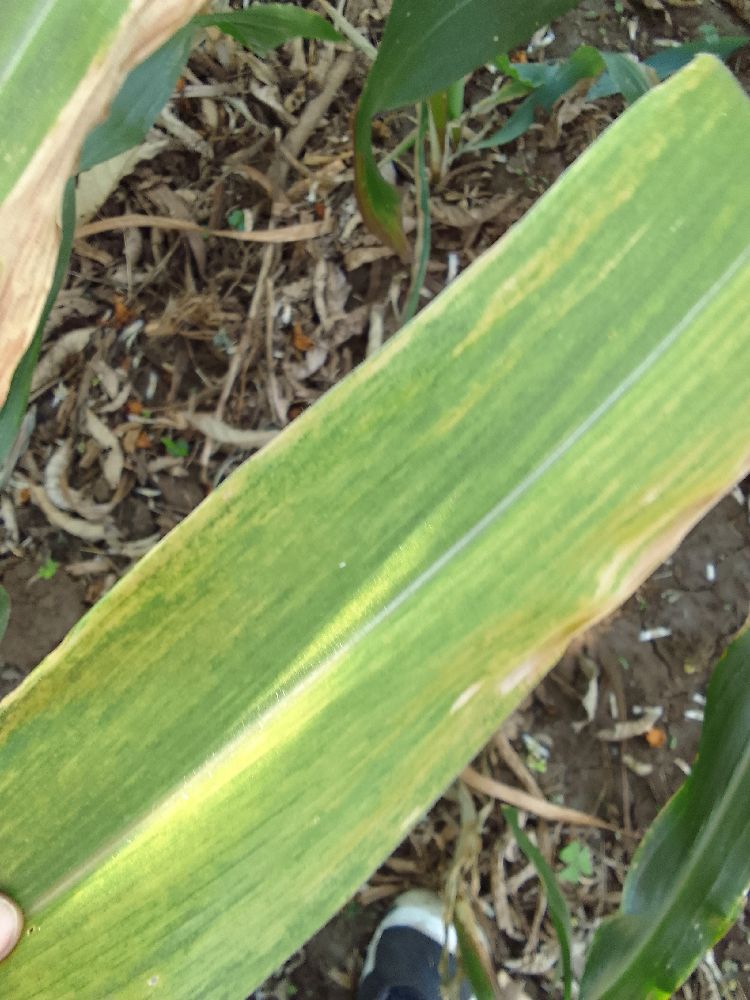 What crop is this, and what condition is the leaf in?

maize, maize lethal necrosis
